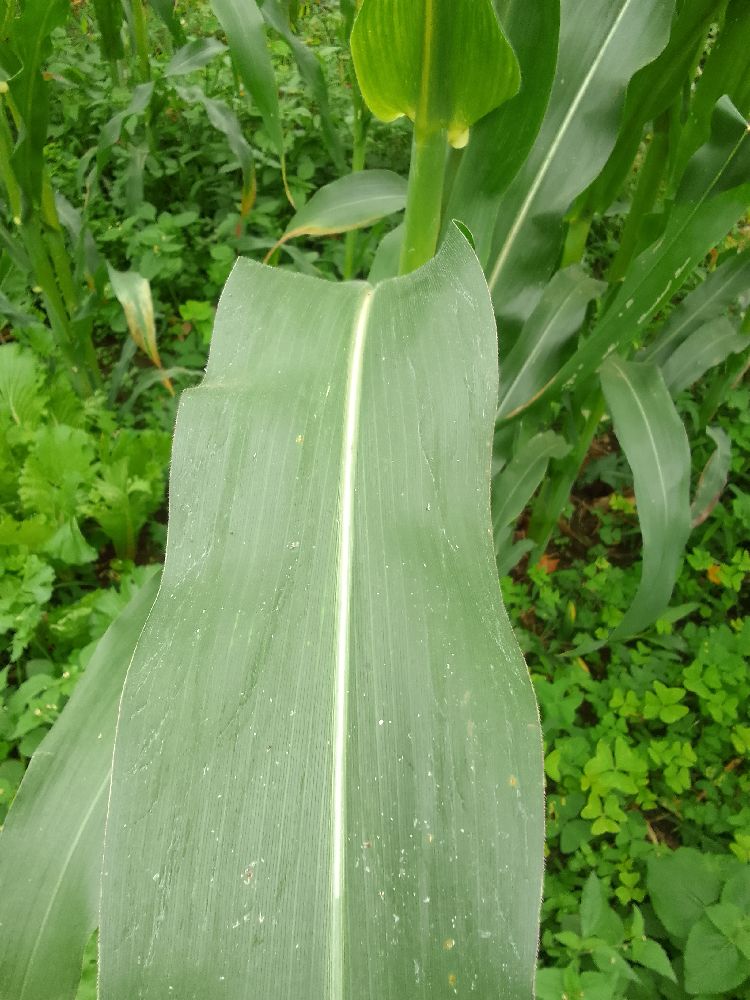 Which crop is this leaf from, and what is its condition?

maize, healthy
